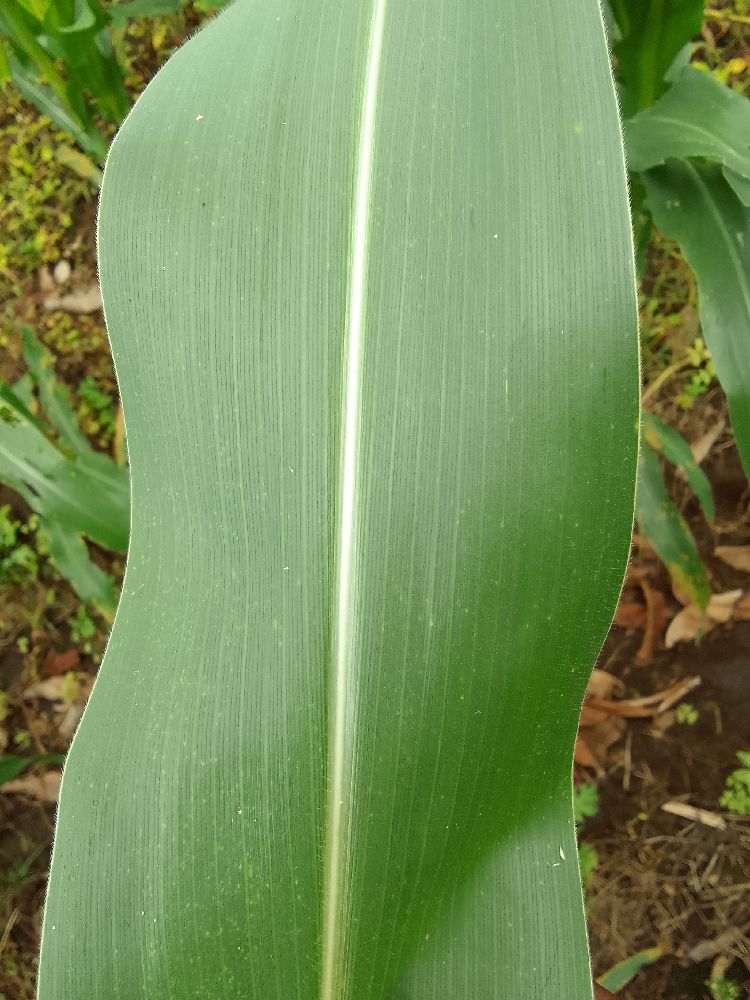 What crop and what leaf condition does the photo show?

maize, healthy
